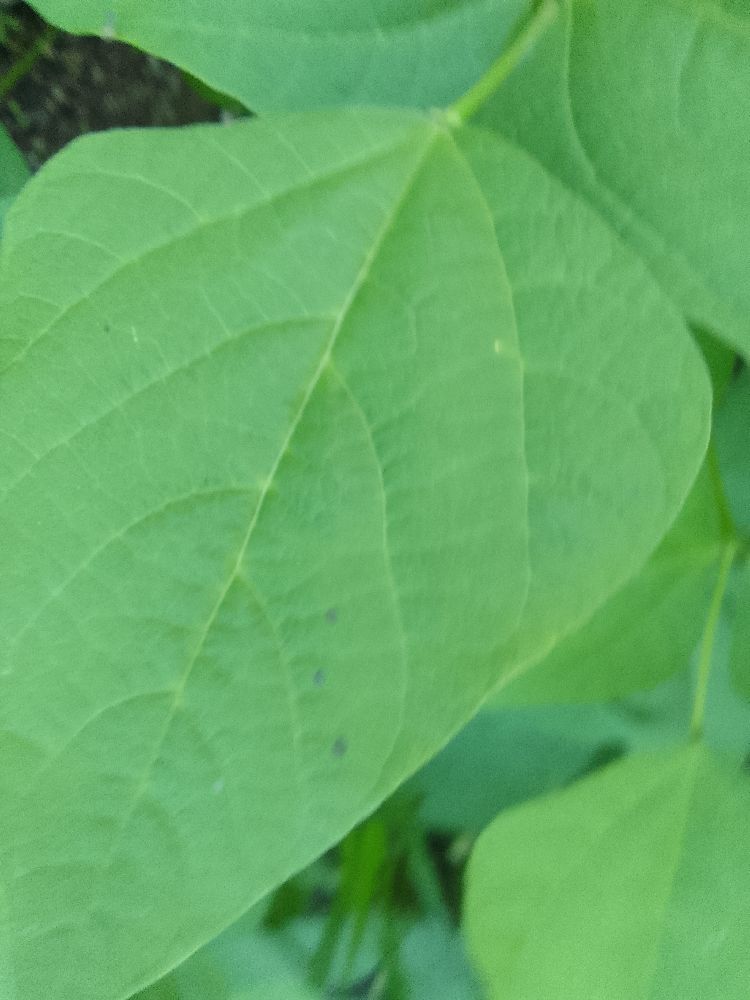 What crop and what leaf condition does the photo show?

common bean, healthy
